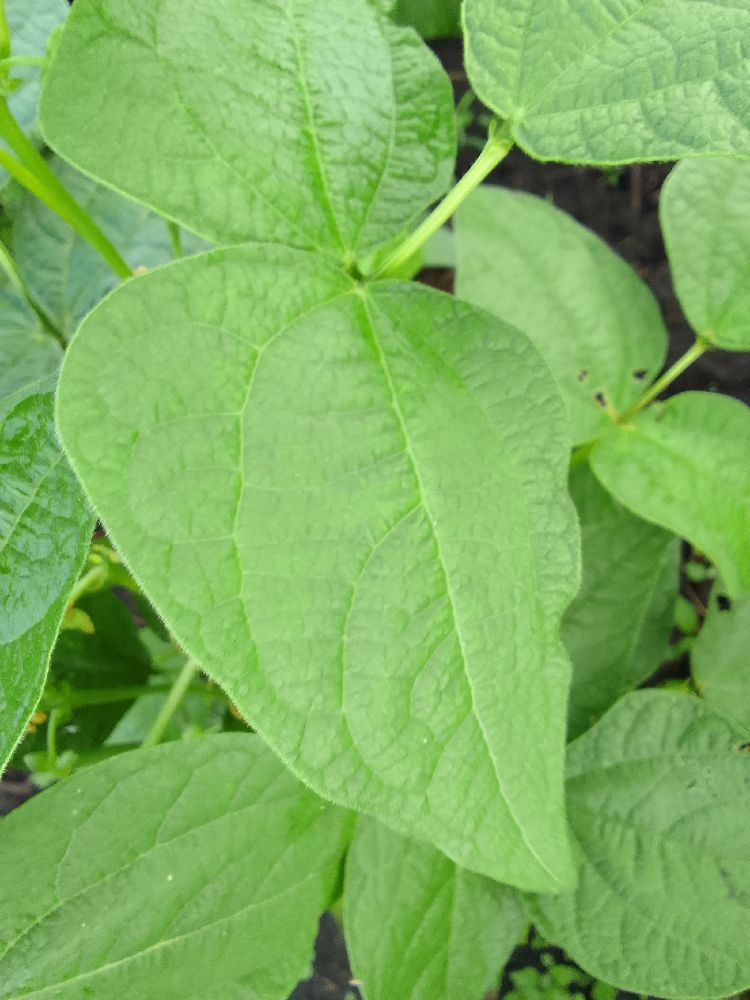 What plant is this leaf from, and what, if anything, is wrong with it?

common bean, healthy
